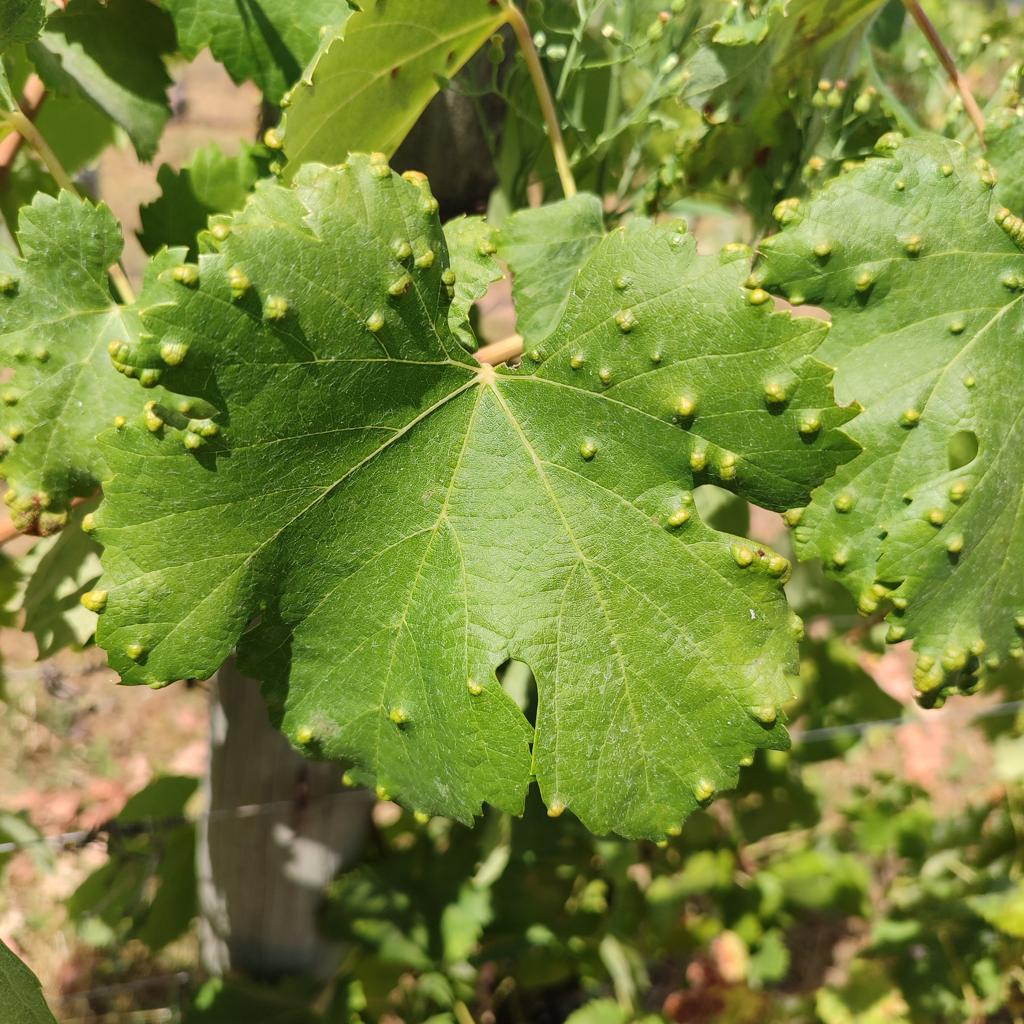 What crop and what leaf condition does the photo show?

grapevine, erineum mite
